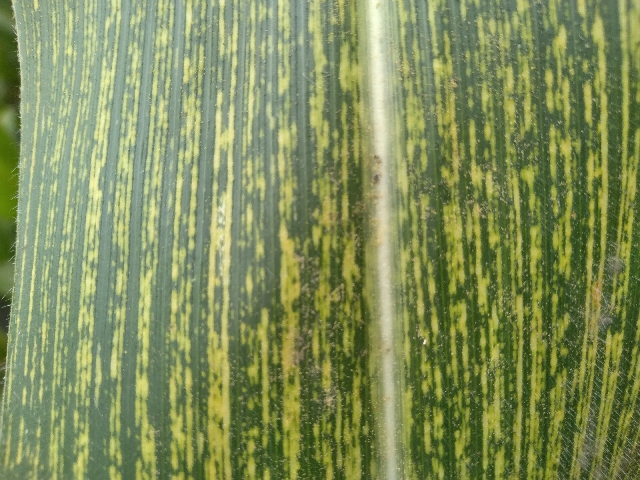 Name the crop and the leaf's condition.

maize, maize streak virus
